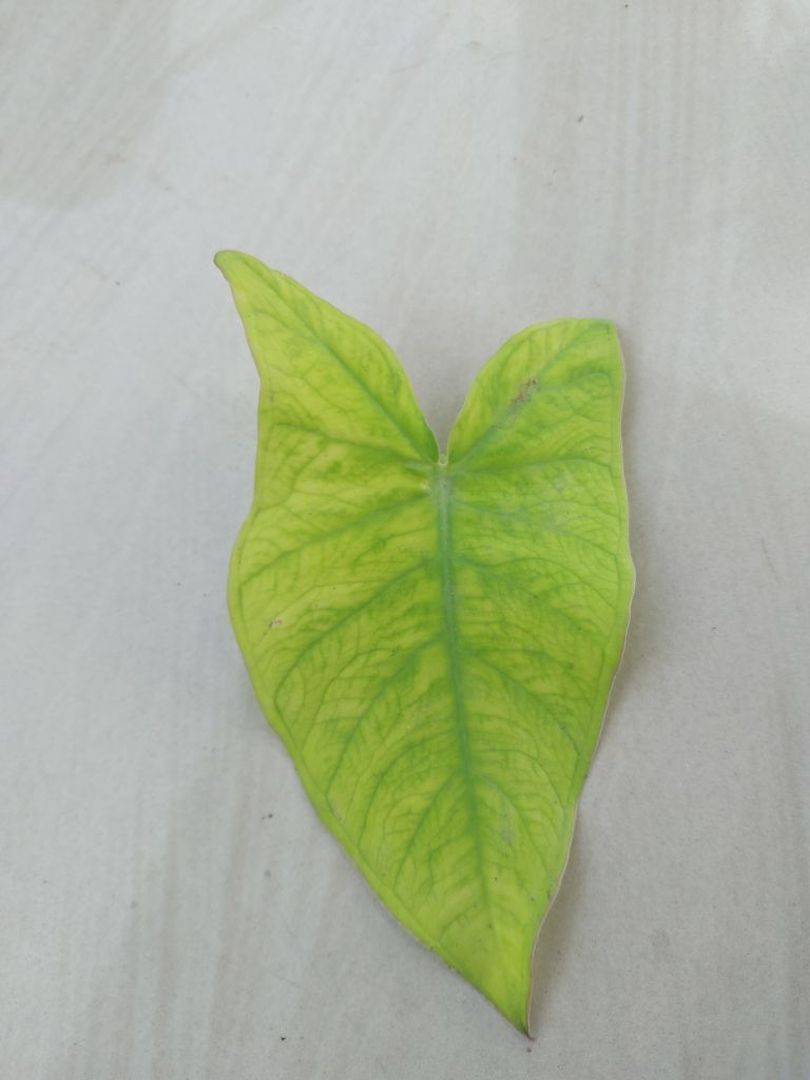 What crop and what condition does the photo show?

taro, mosaic
